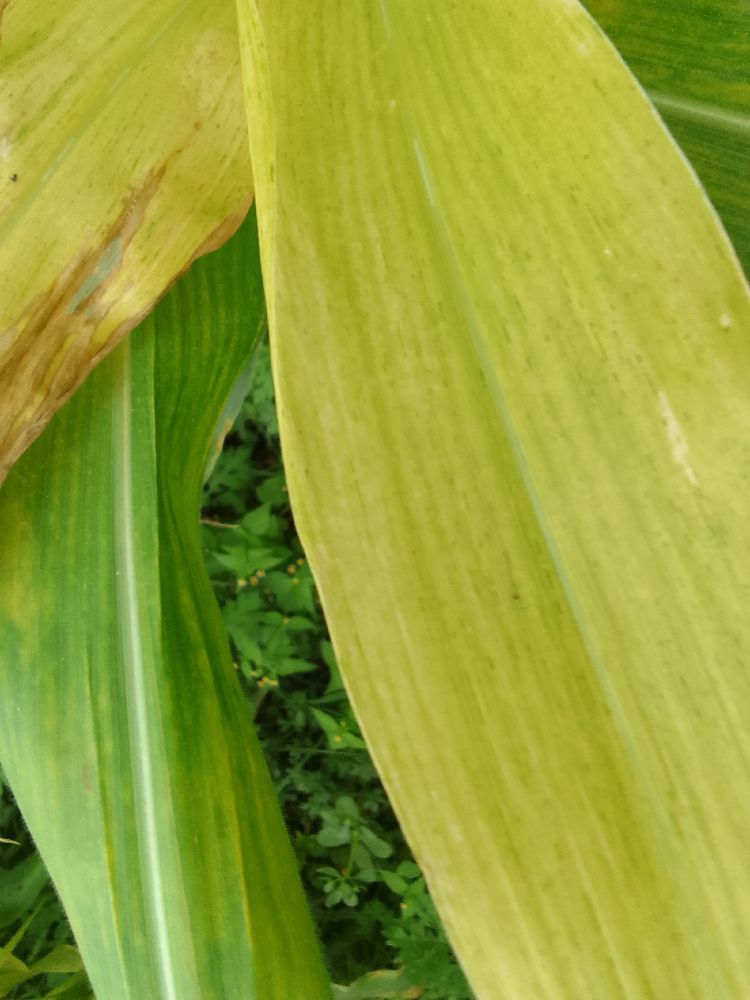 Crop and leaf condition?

maize, maize lethal necrosis
